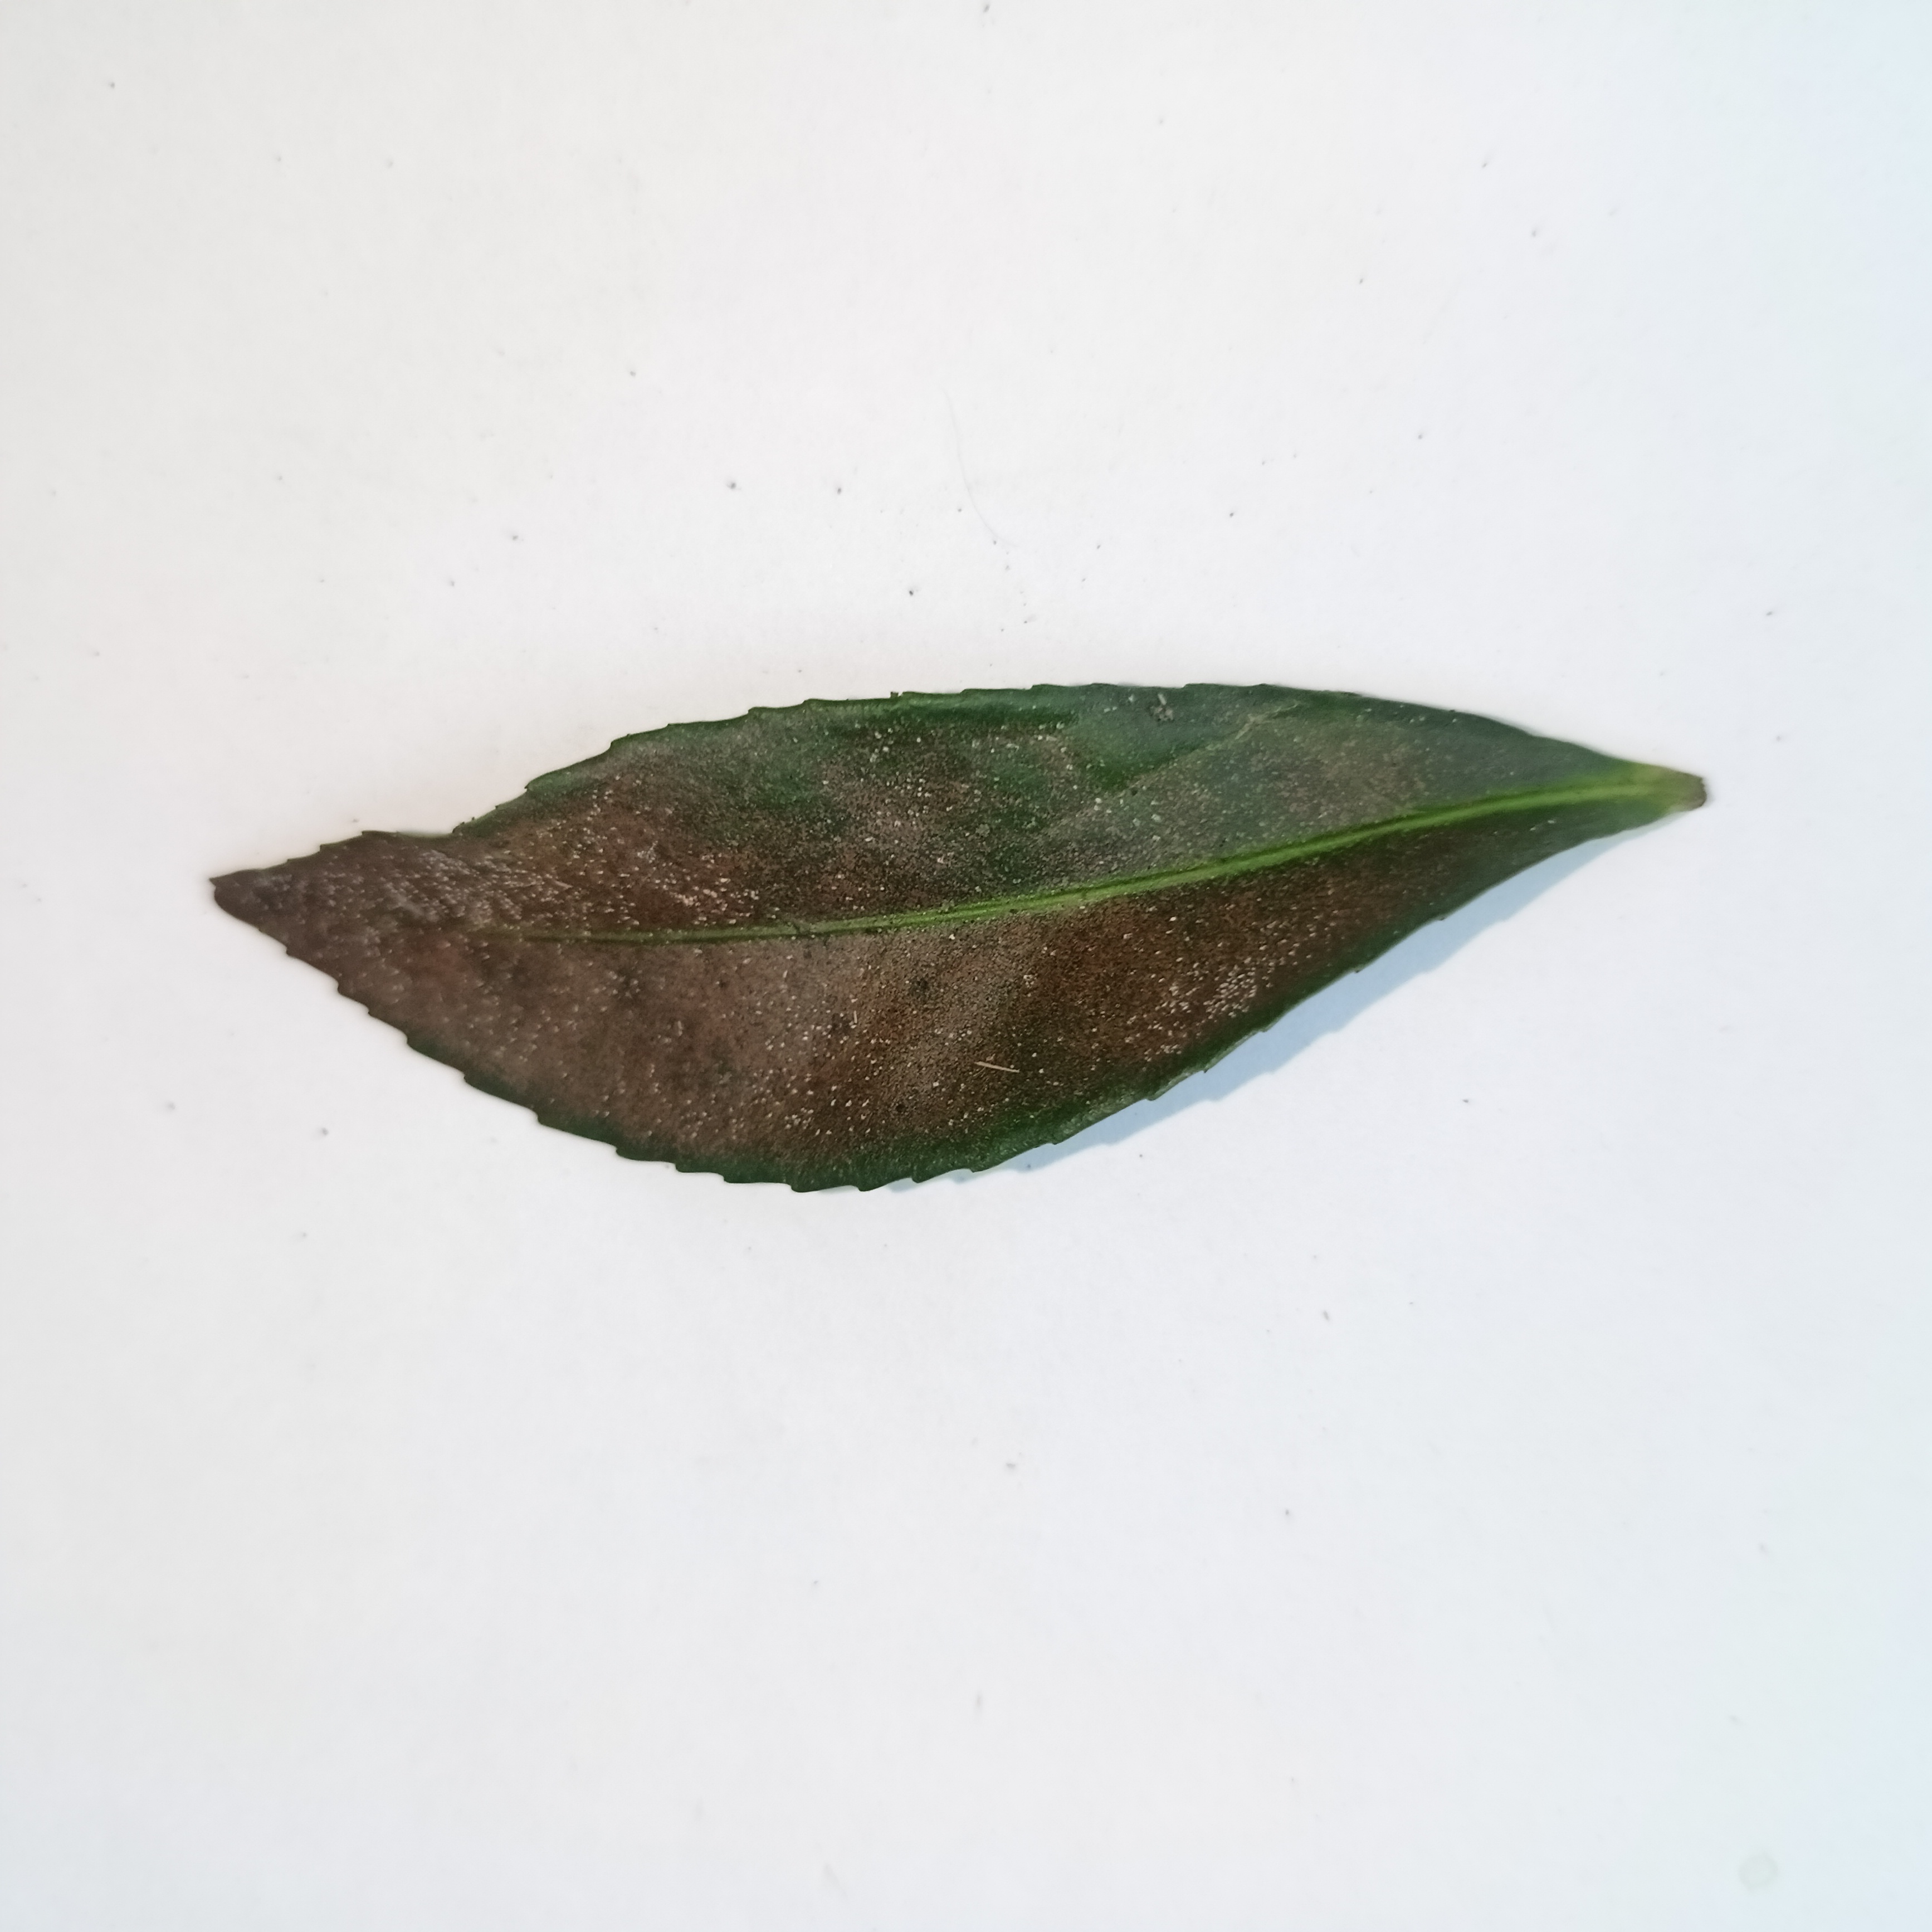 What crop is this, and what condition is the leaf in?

tea, red rust
